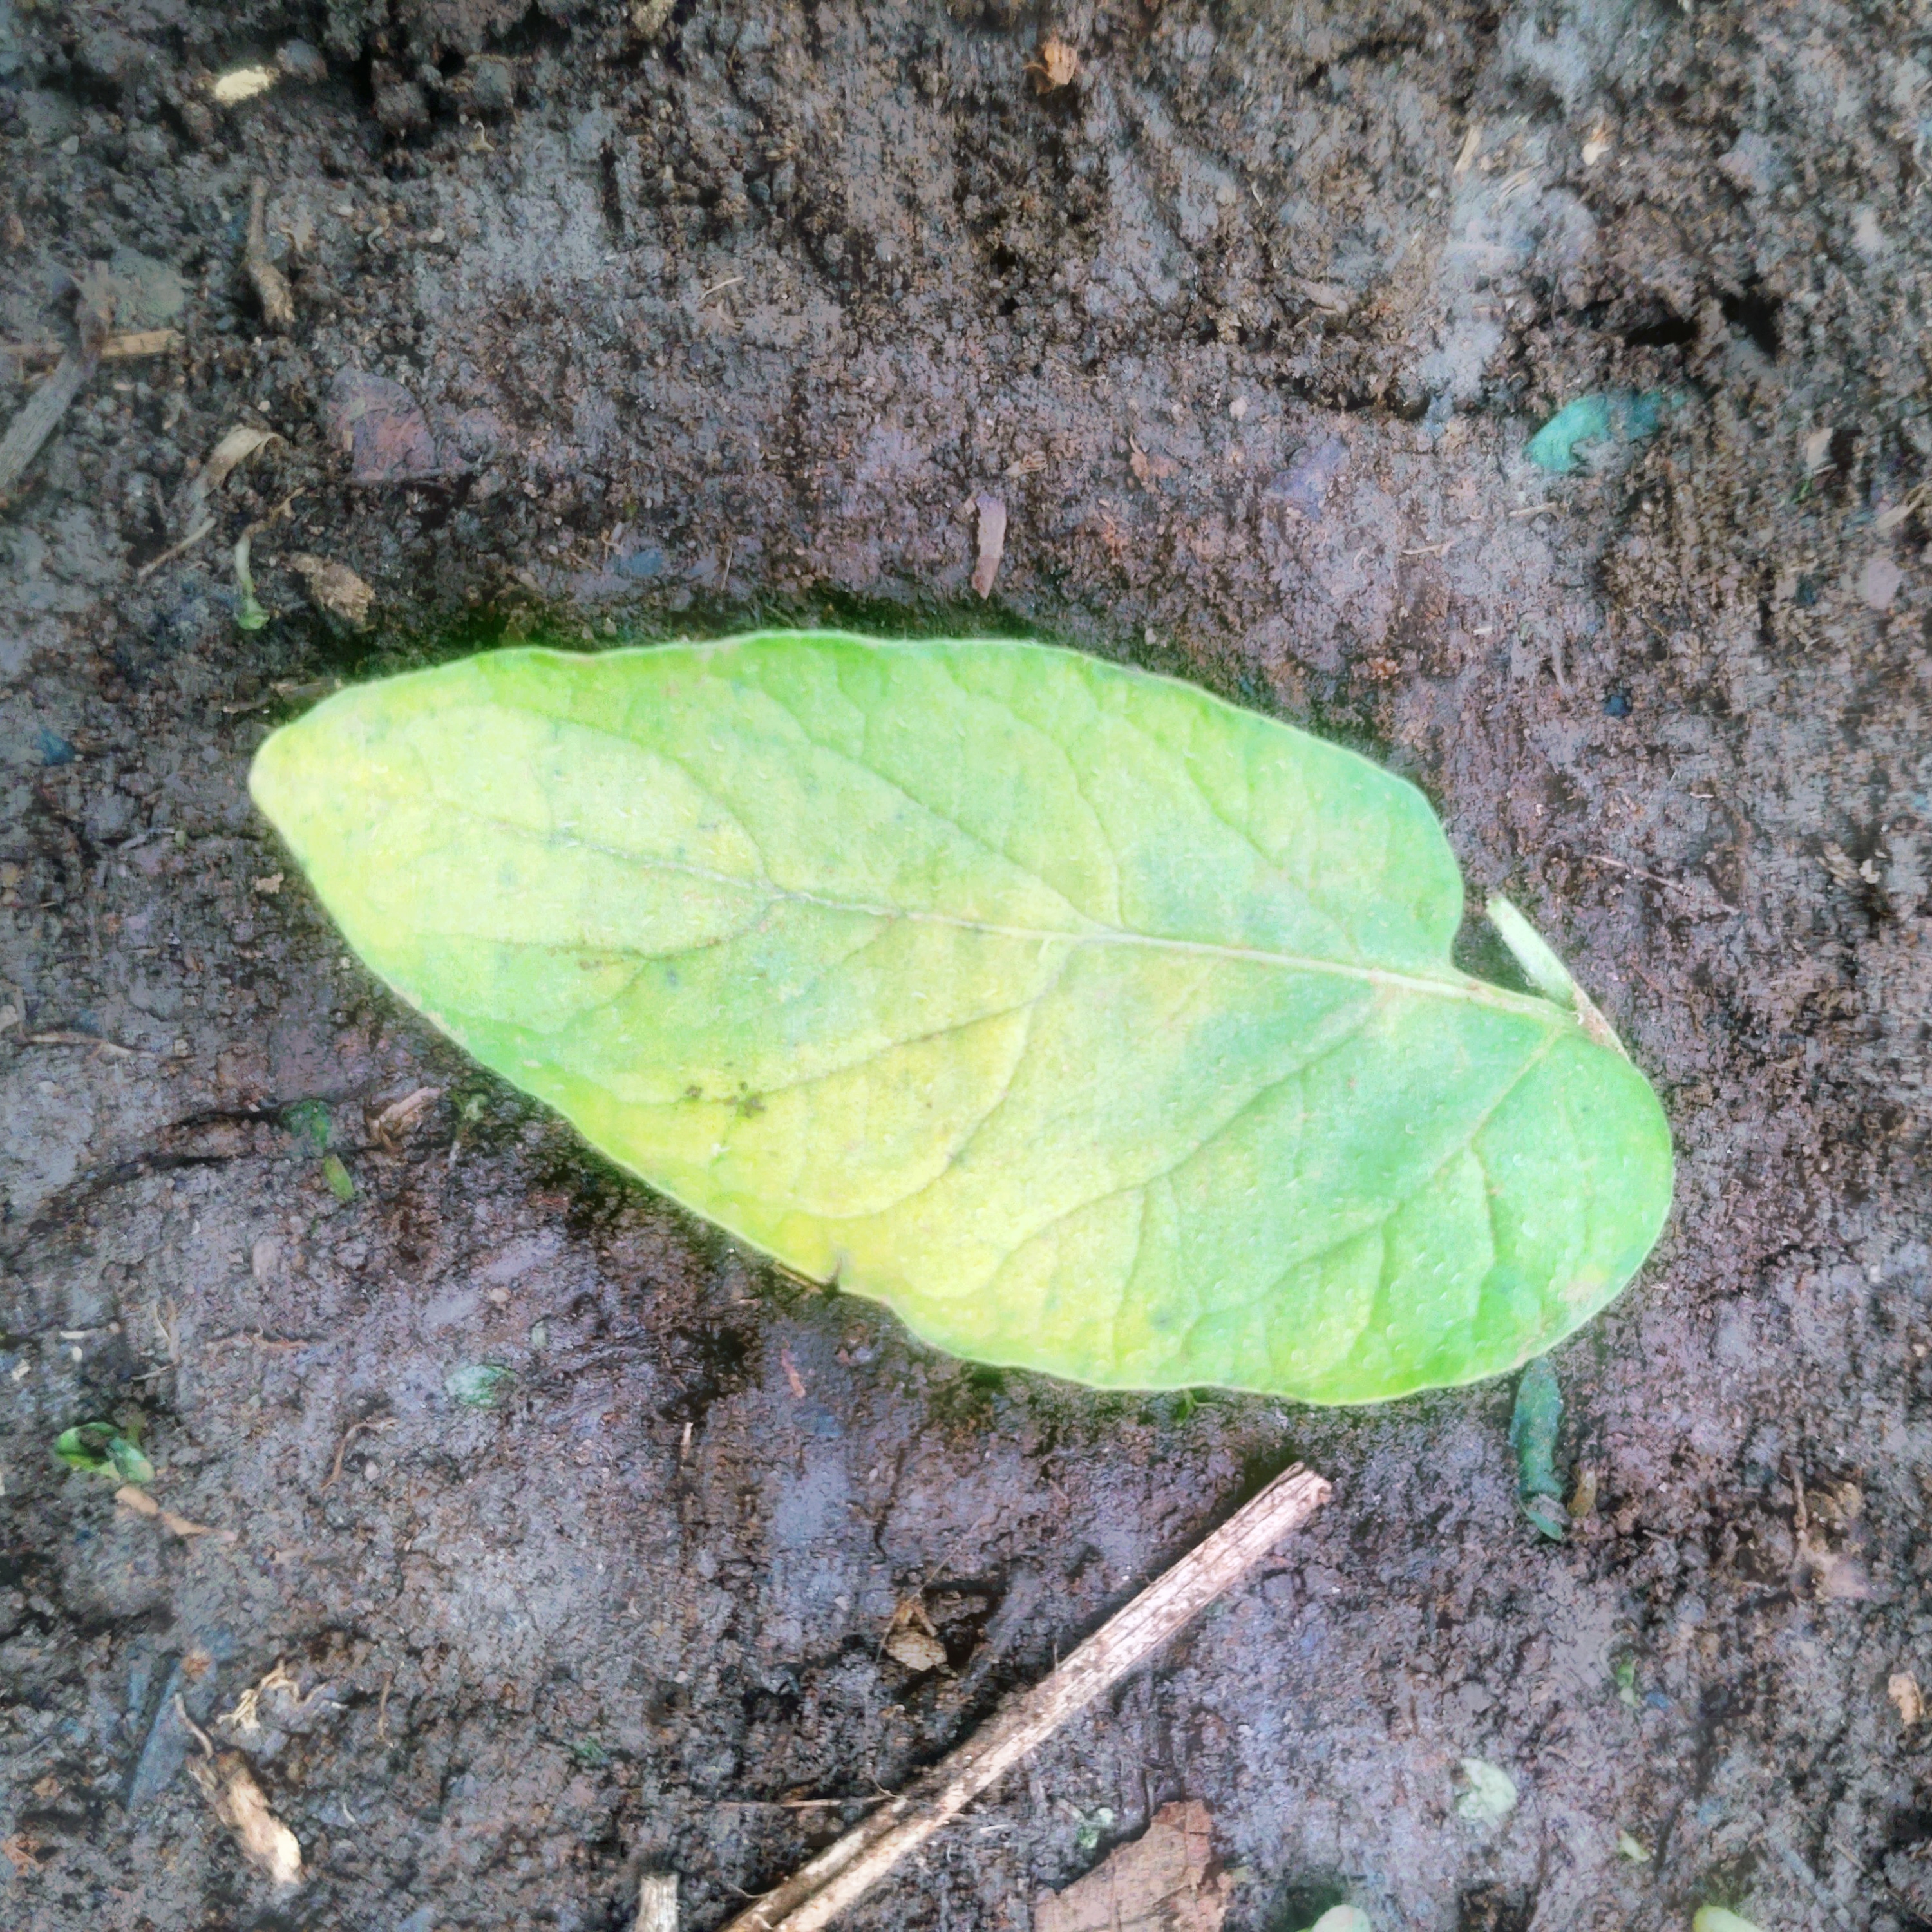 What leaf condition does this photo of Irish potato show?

late blight
